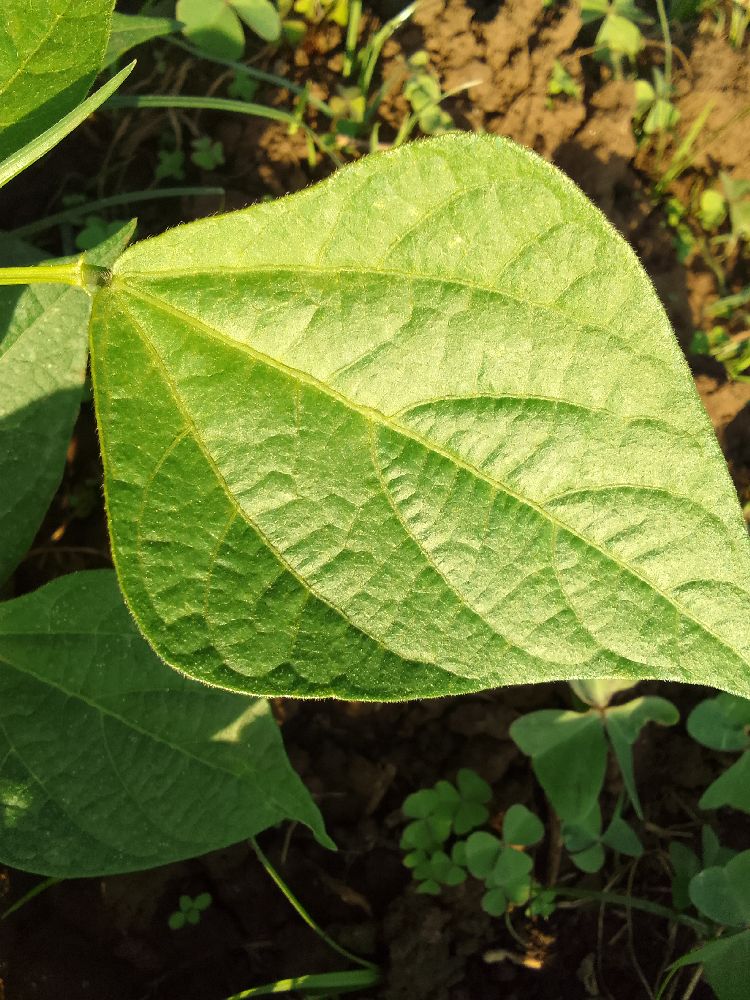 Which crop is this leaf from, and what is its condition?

common bean, healthy
